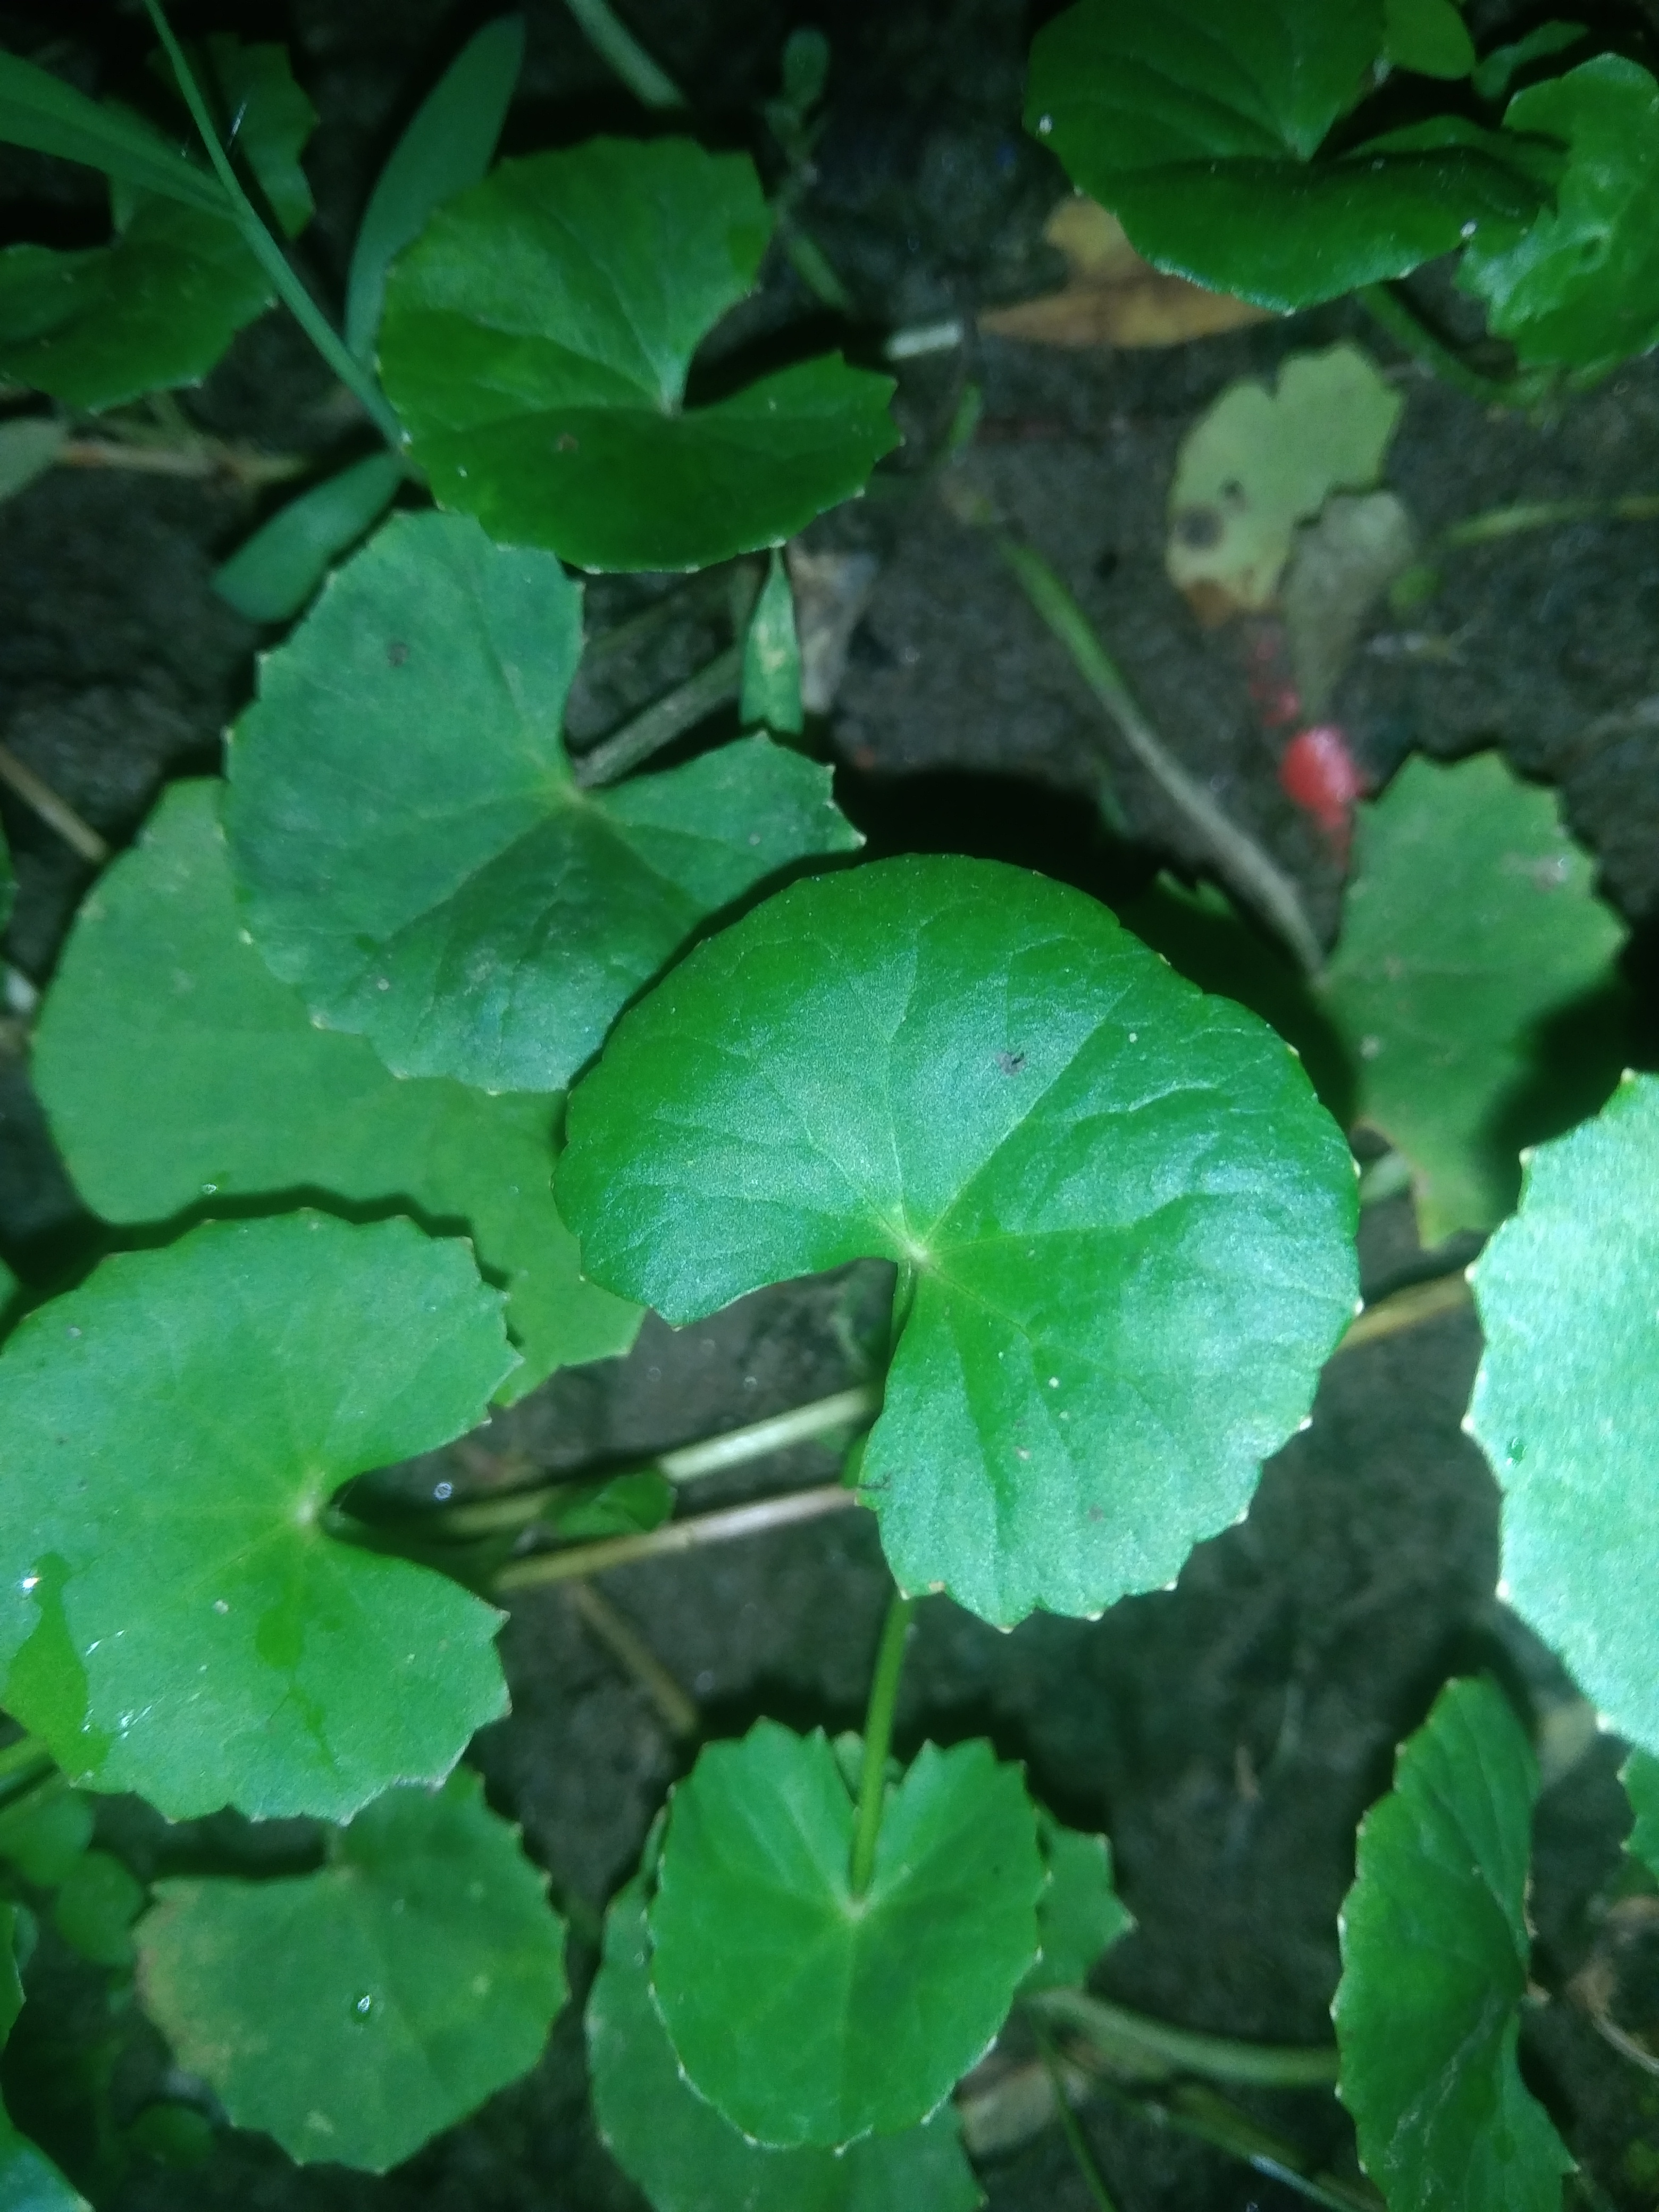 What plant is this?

thankuni
